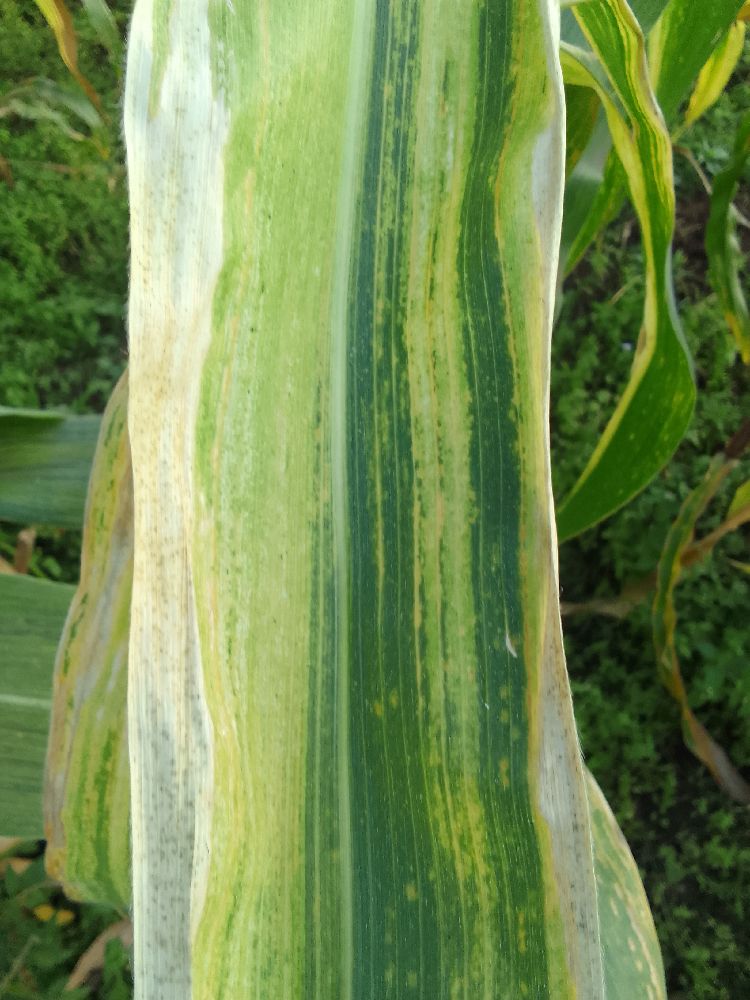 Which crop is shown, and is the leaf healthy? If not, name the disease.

maize, maize lethal necrosis
